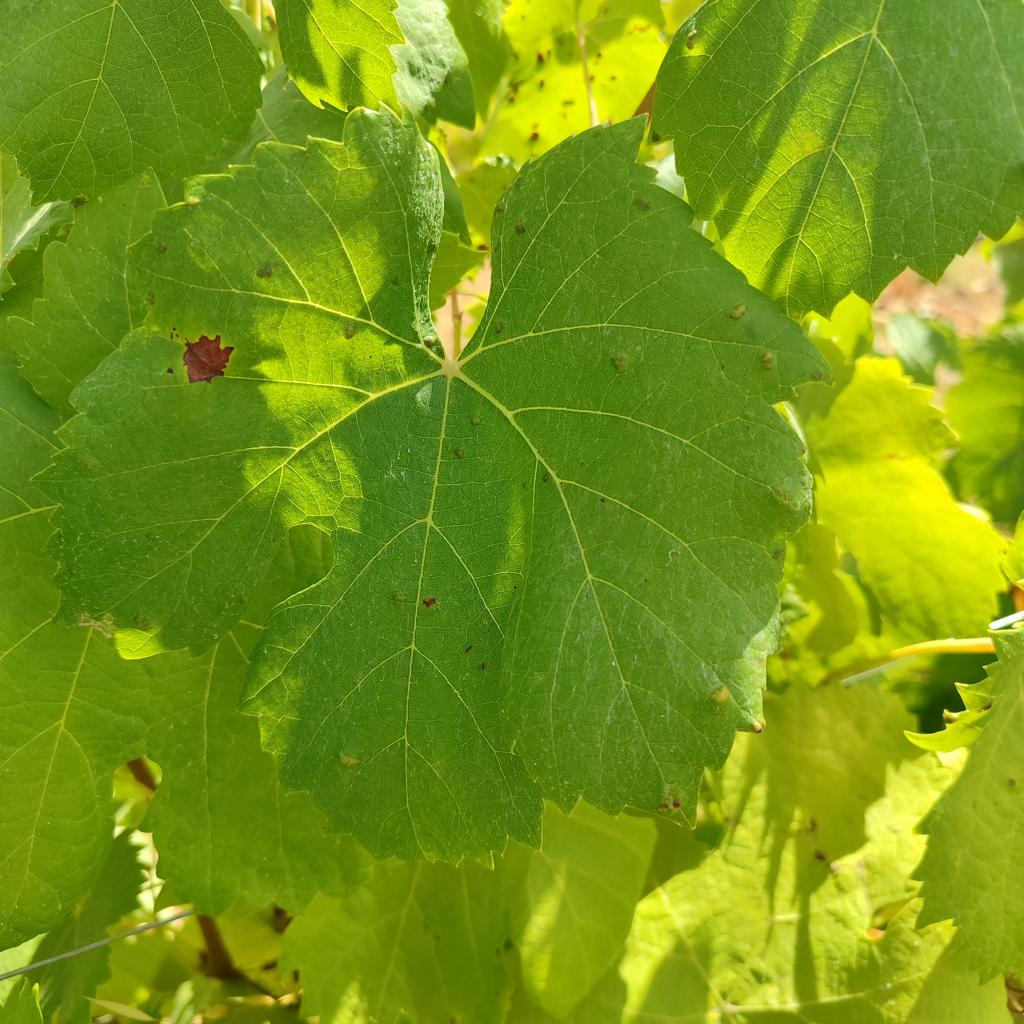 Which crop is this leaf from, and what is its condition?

grapevine, erineum mite
